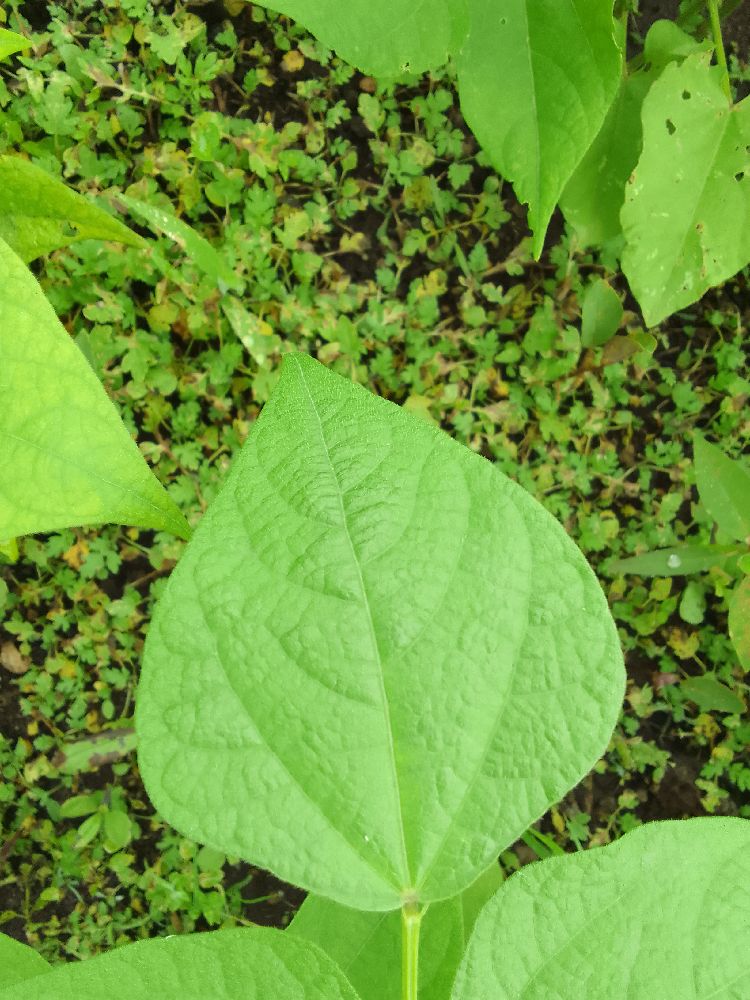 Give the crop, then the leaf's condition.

common bean, healthy
